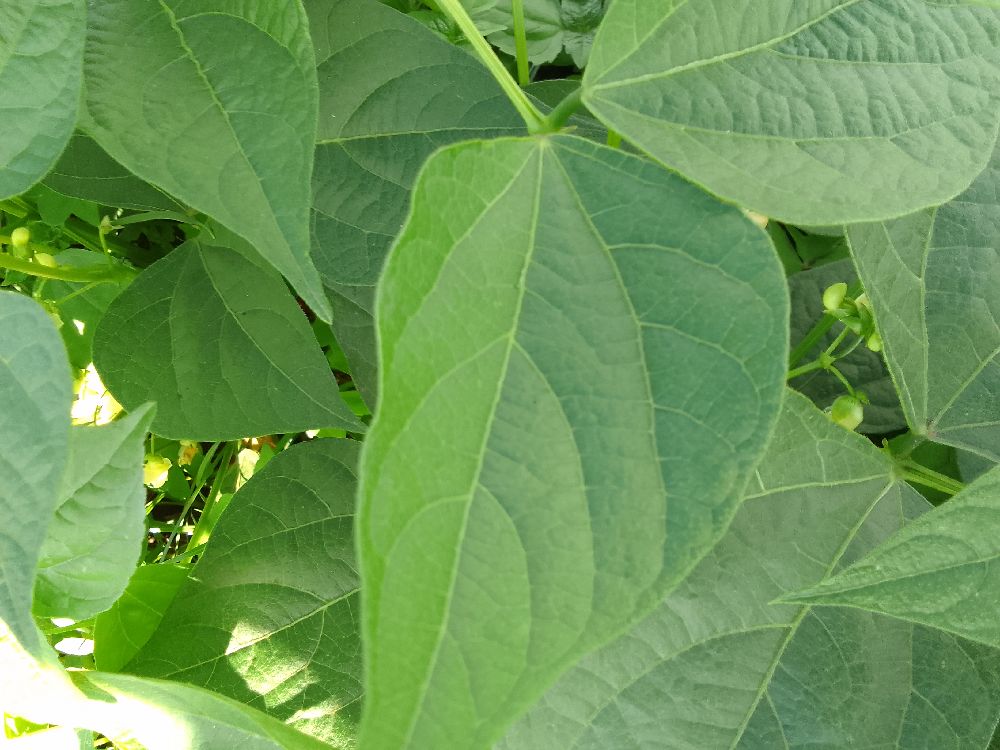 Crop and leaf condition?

common bean, healthy
